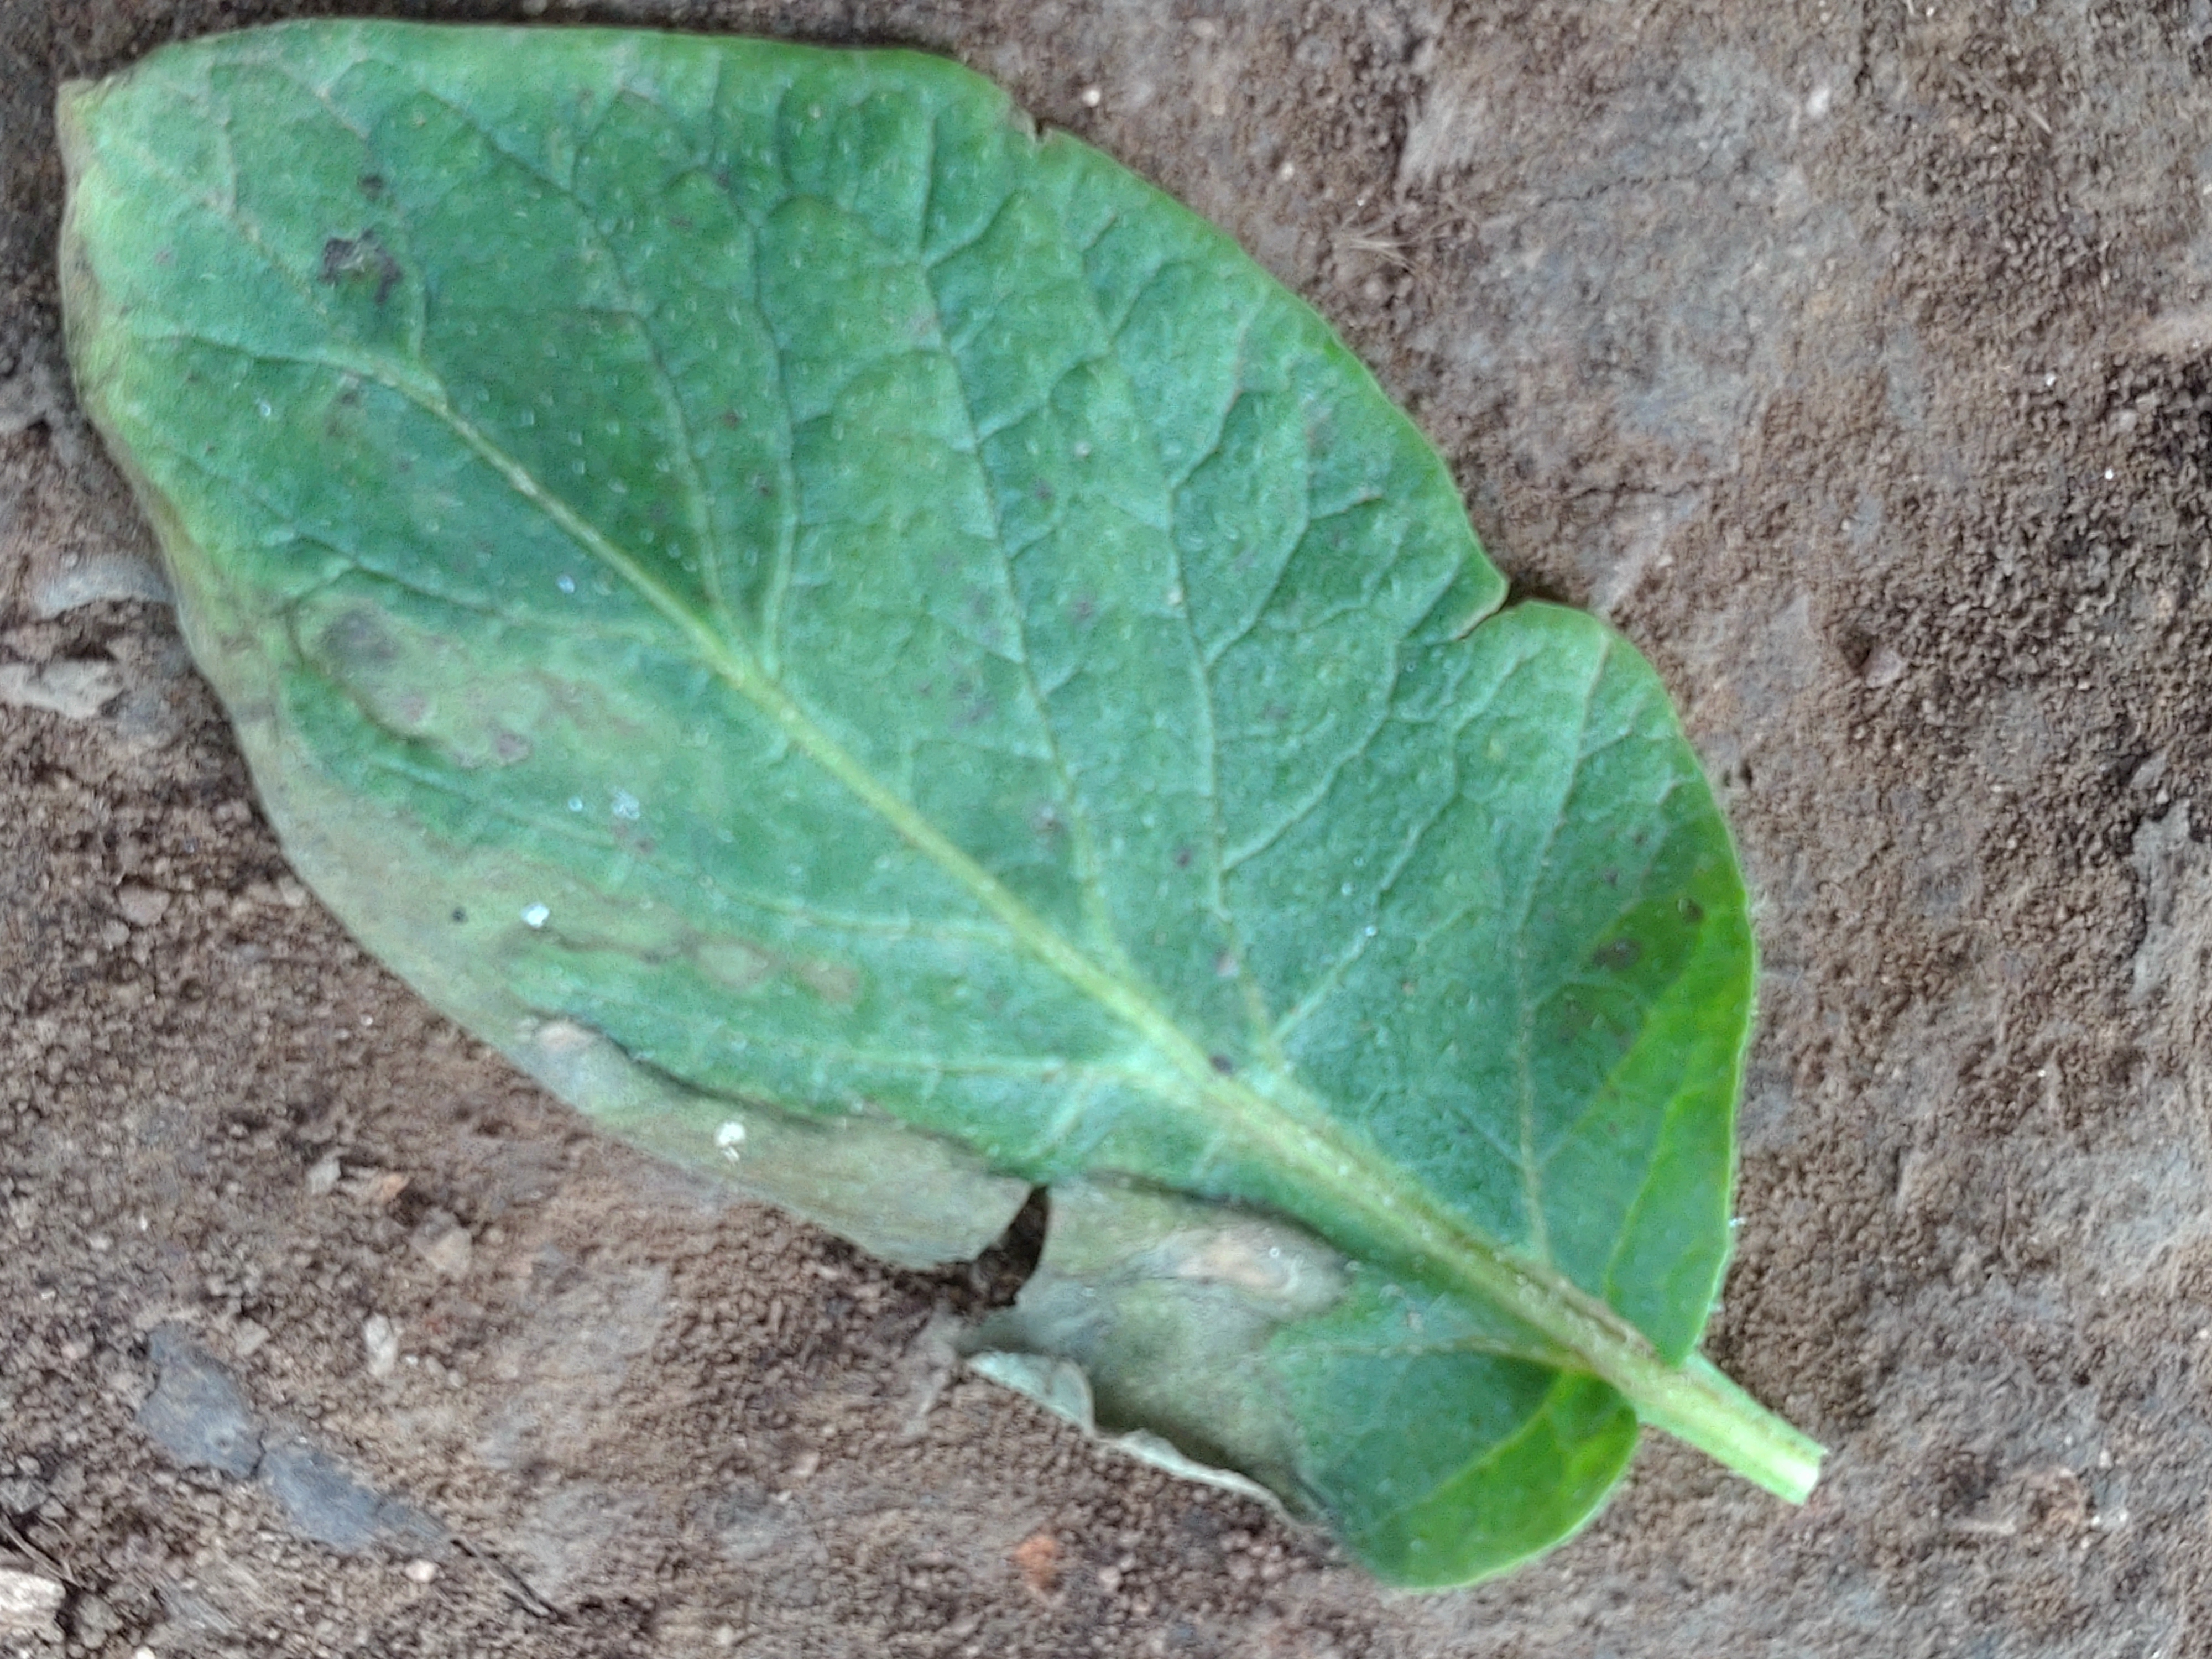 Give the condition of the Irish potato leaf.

early blight
